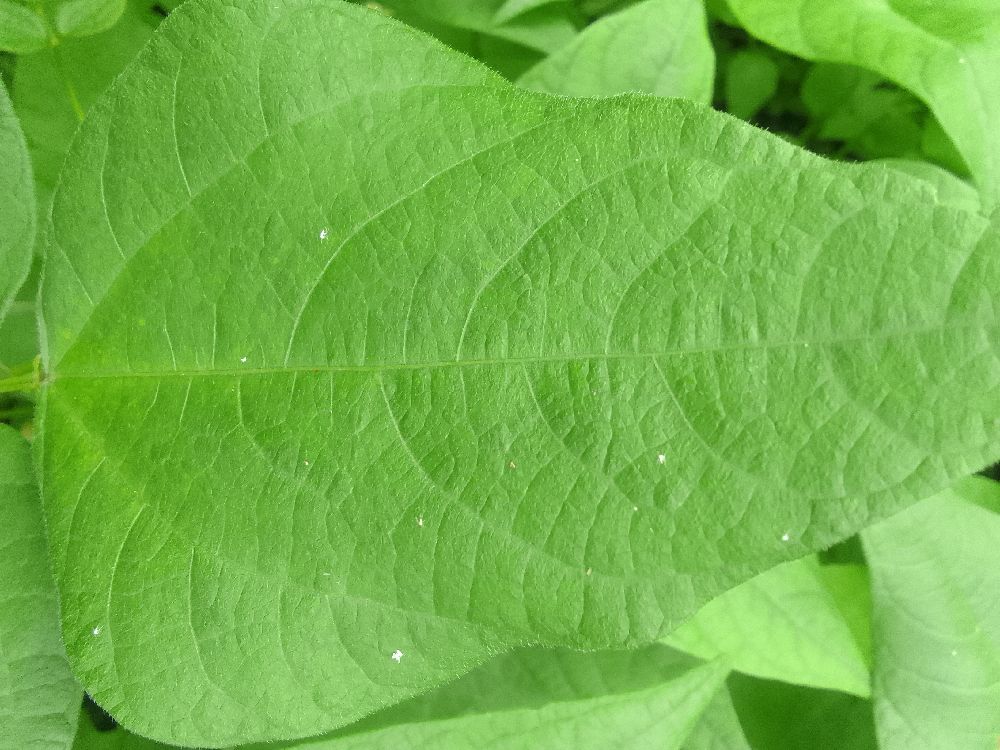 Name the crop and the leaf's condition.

common bean, healthy
